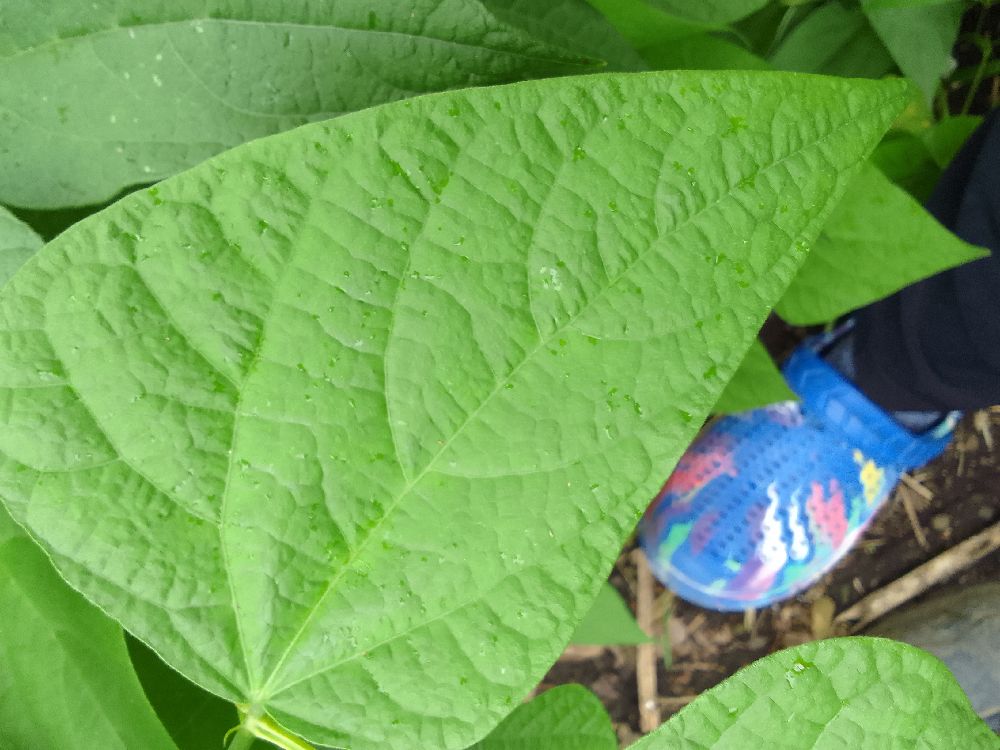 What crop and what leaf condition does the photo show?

common bean, healthy
